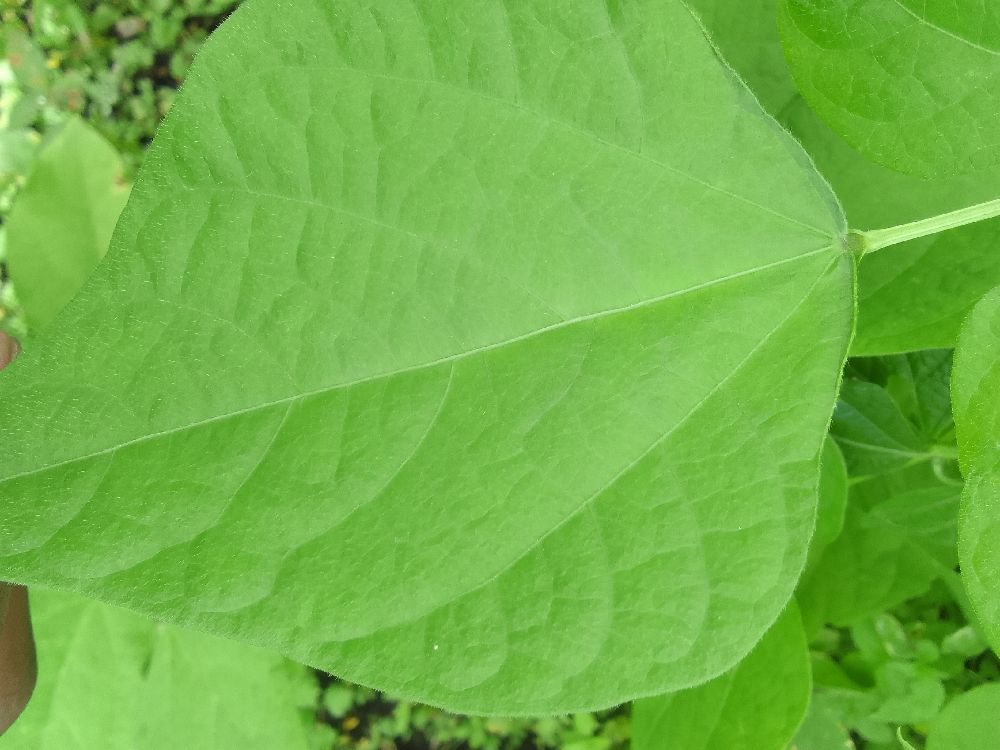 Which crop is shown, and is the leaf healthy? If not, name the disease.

common bean, healthy
